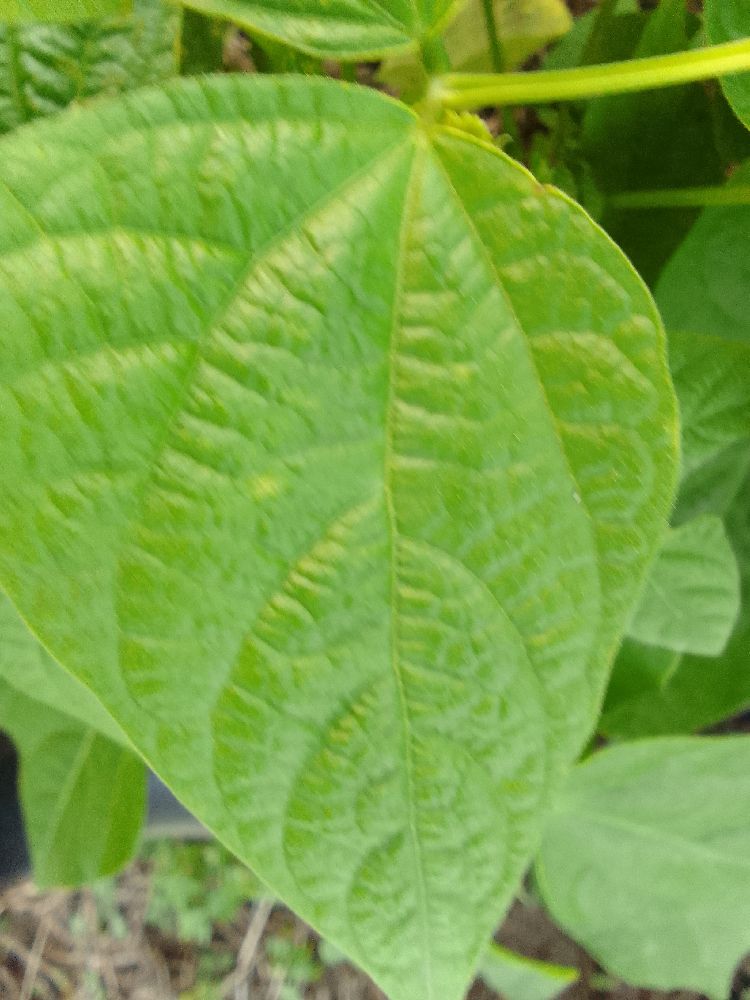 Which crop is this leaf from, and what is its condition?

common bean, healthy
